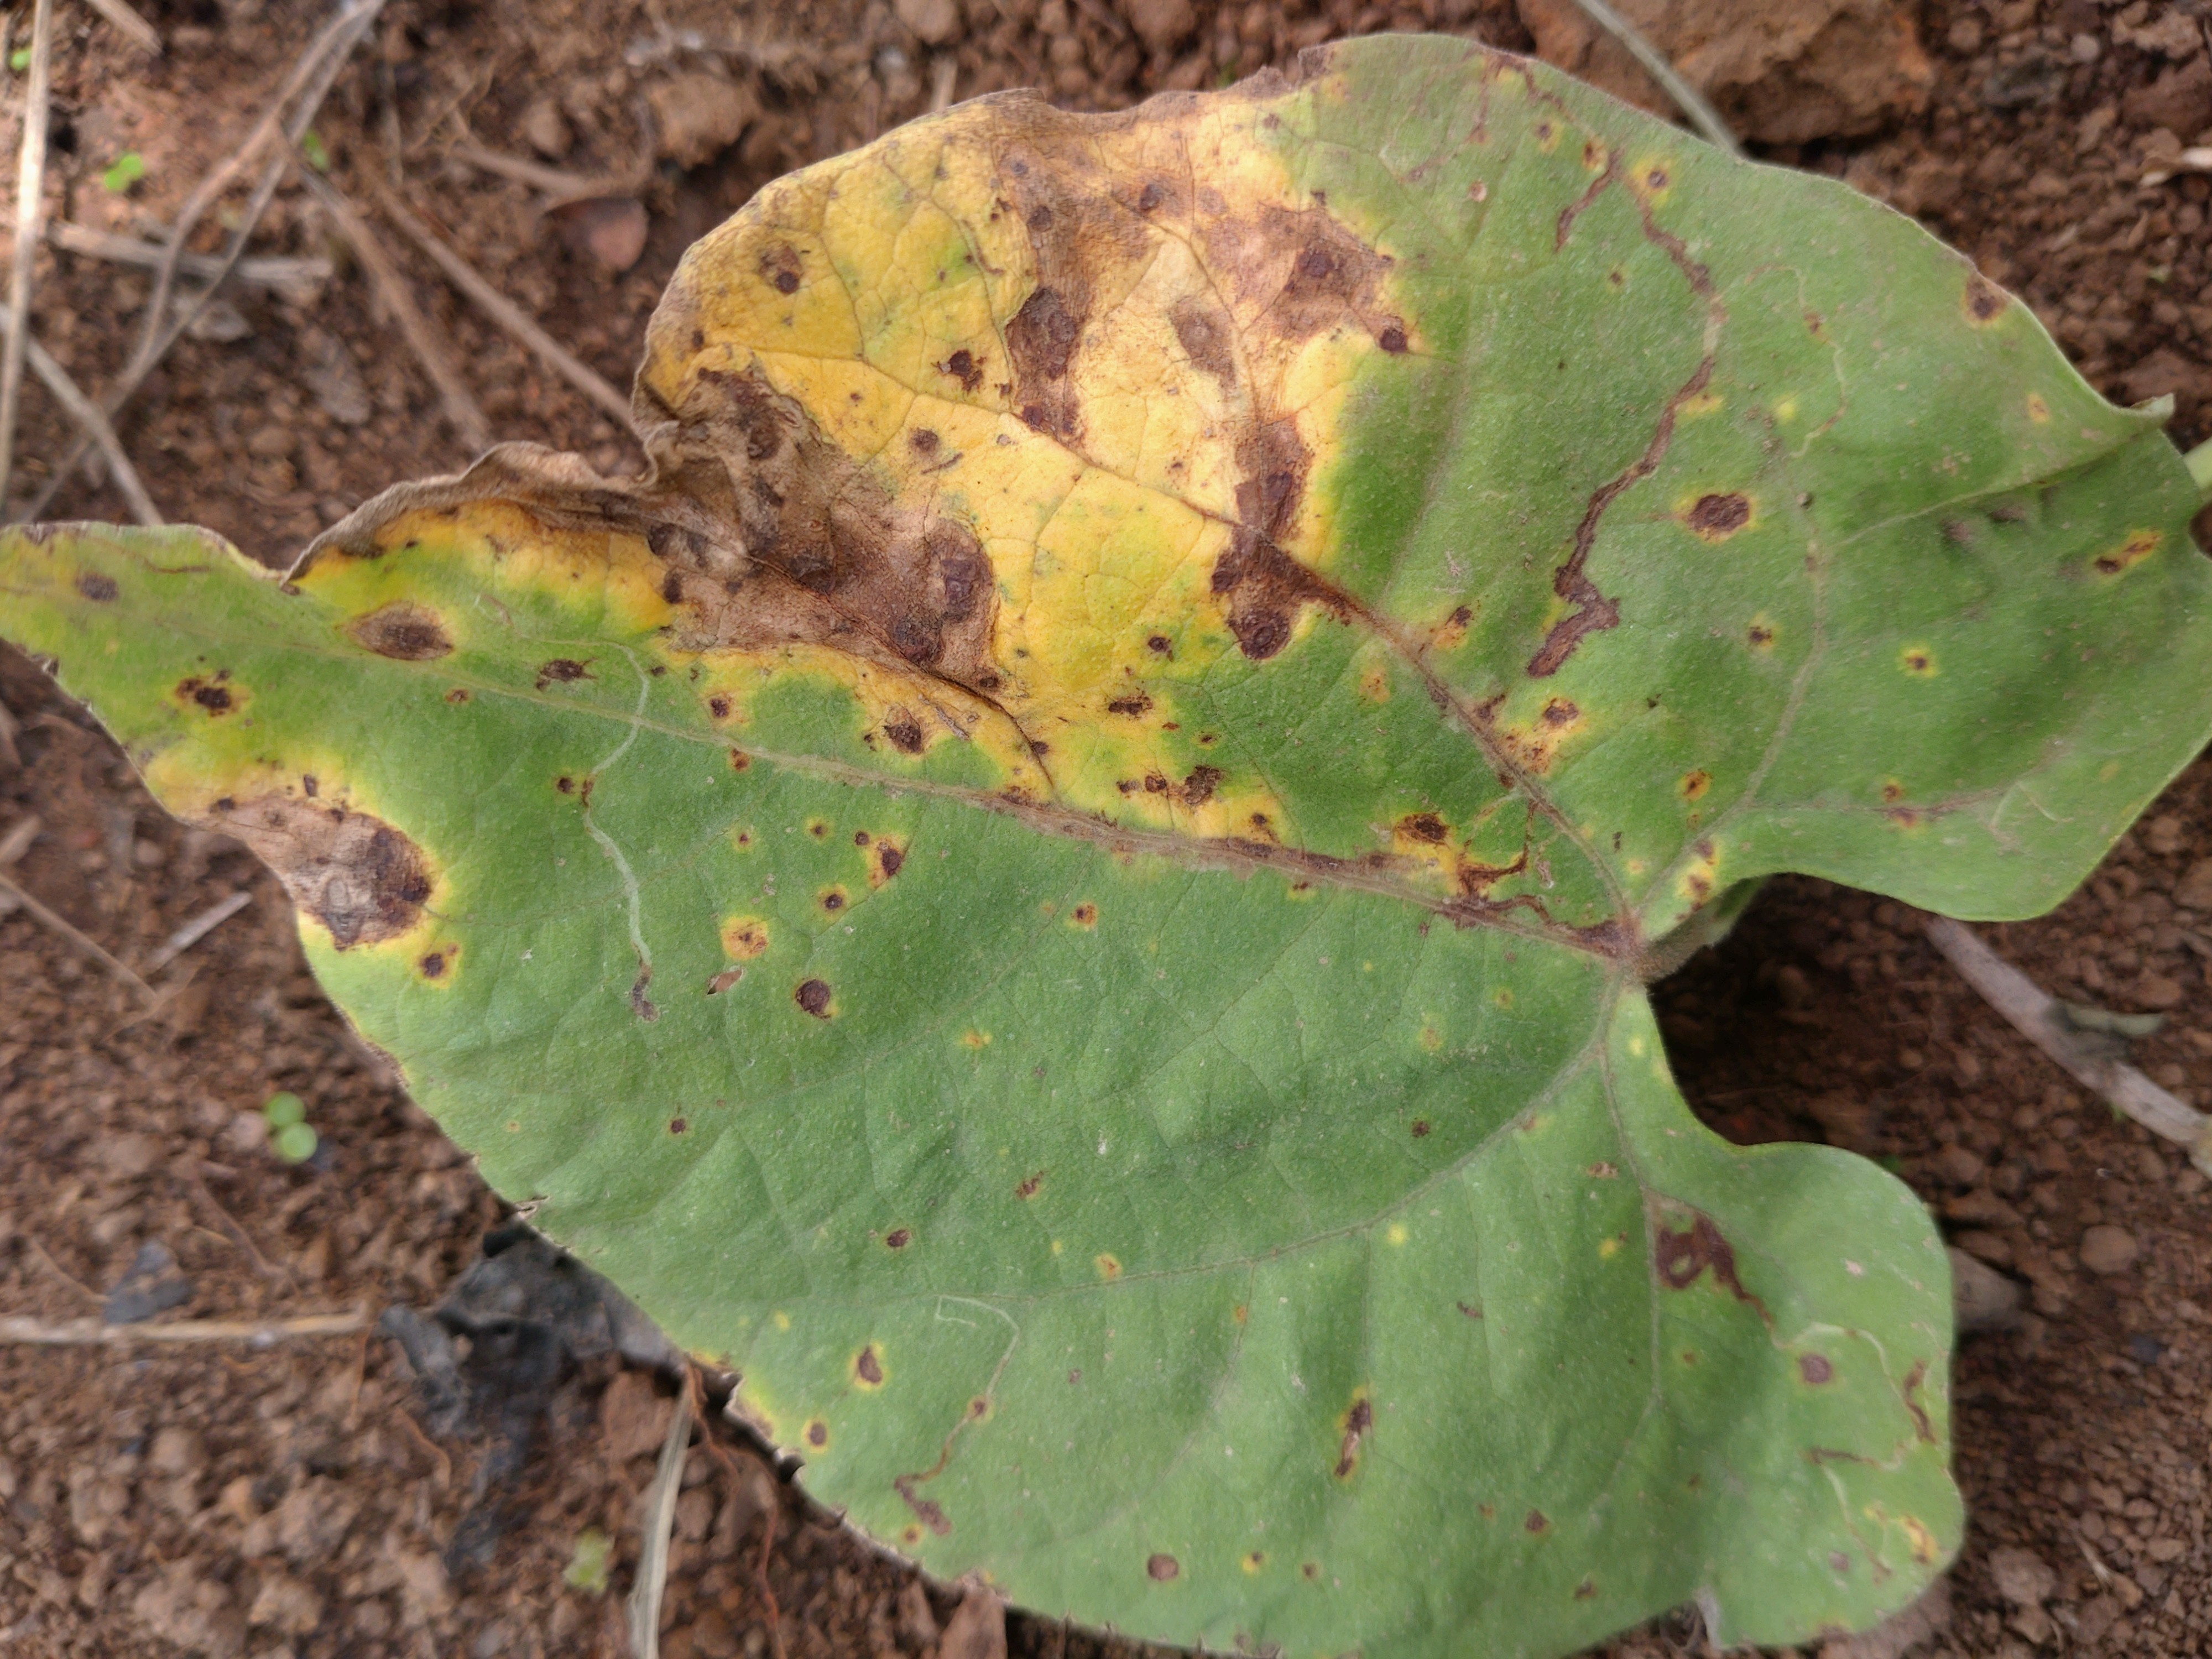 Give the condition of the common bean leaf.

rust
